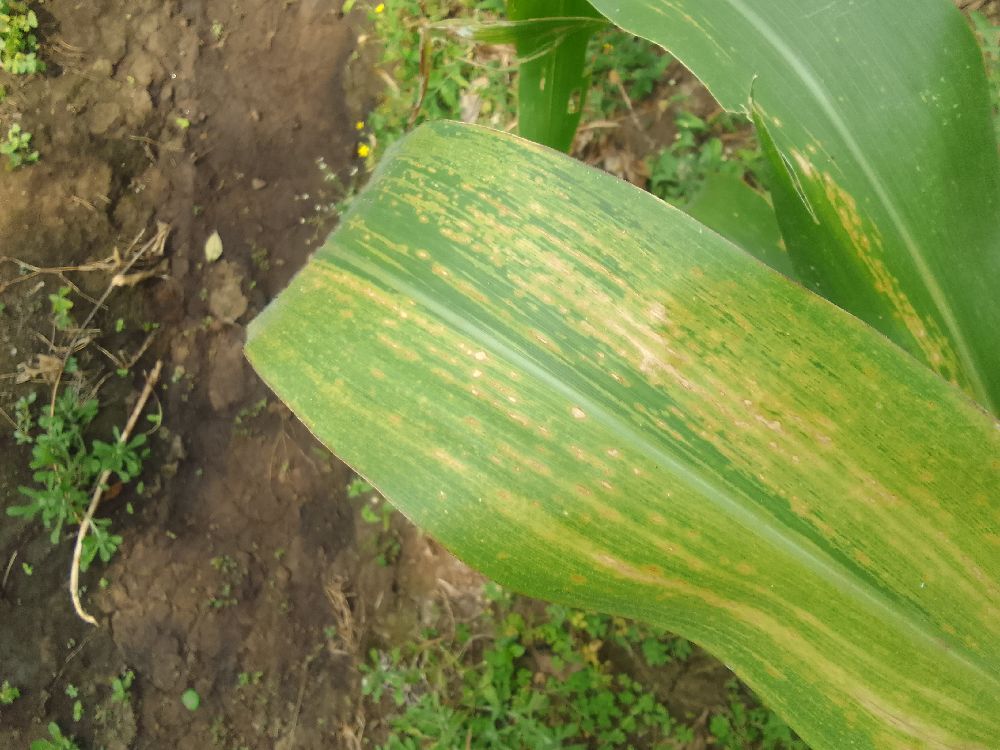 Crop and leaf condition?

maize, maize lethal necrosis
